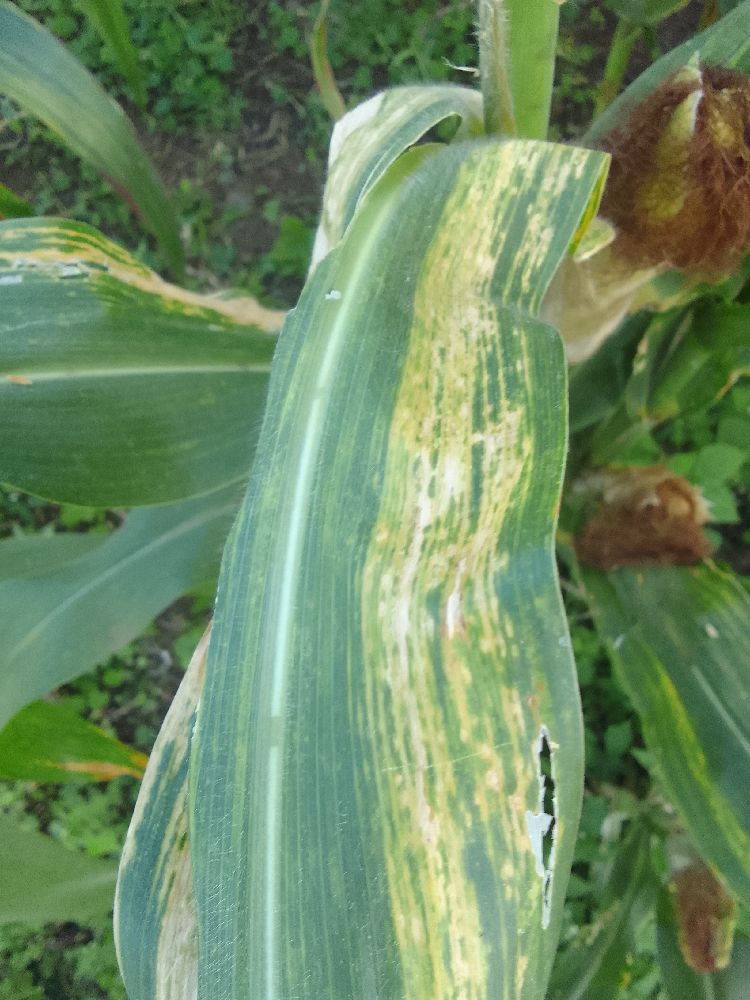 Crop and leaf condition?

maize, maize lethal necrosis
